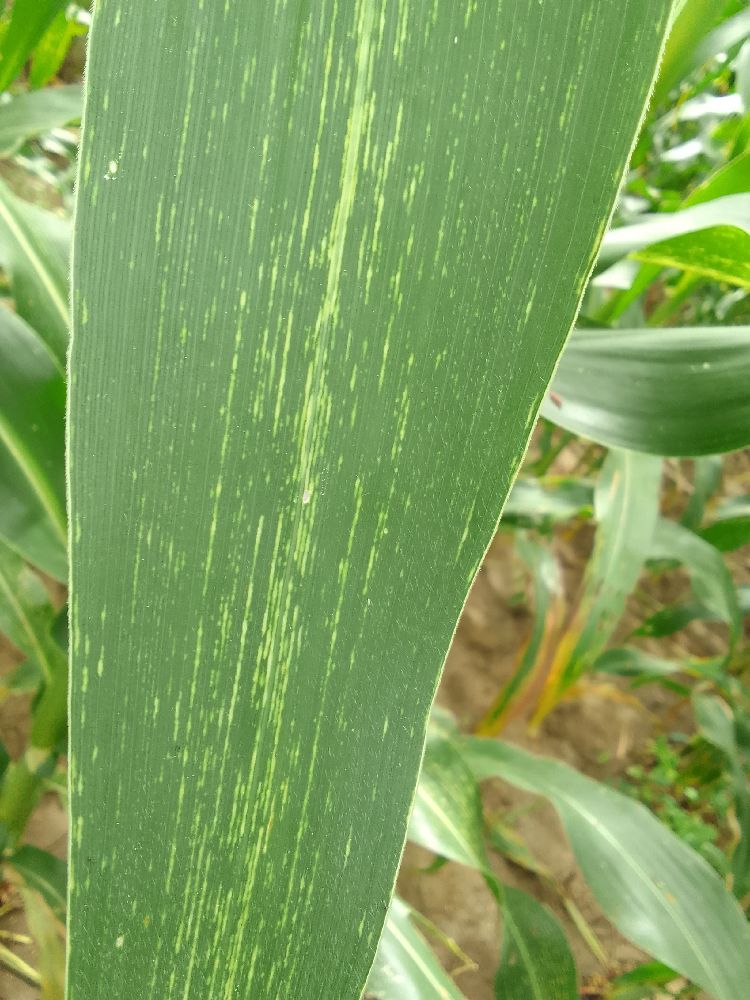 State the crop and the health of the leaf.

maize, maize streak virus
